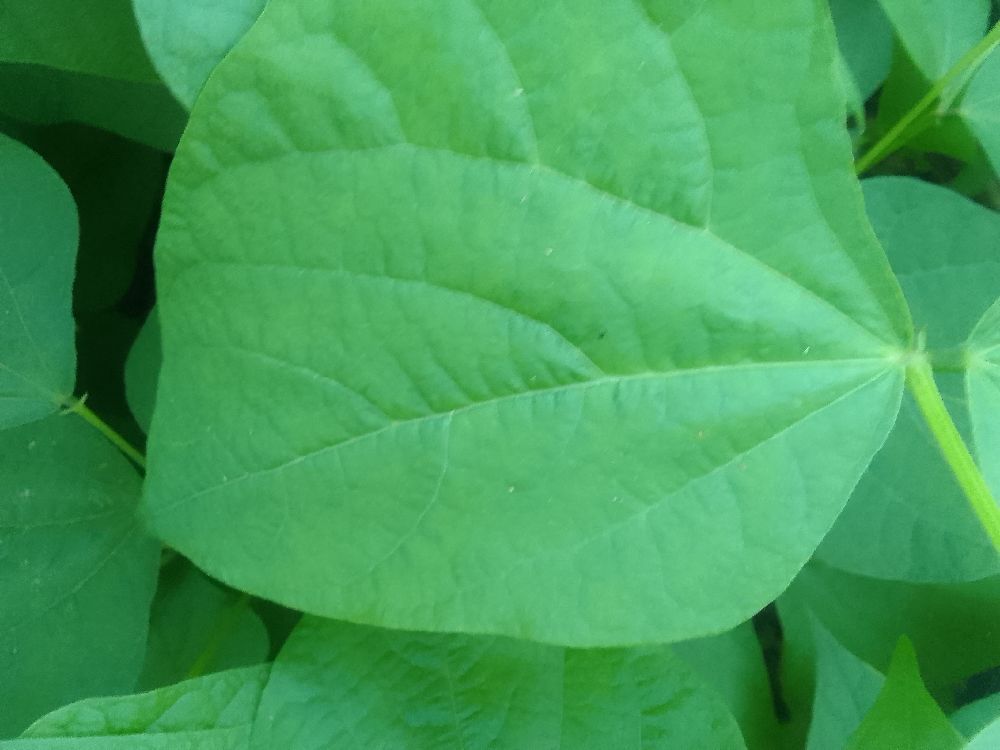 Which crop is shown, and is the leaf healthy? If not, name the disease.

common bean, healthy
